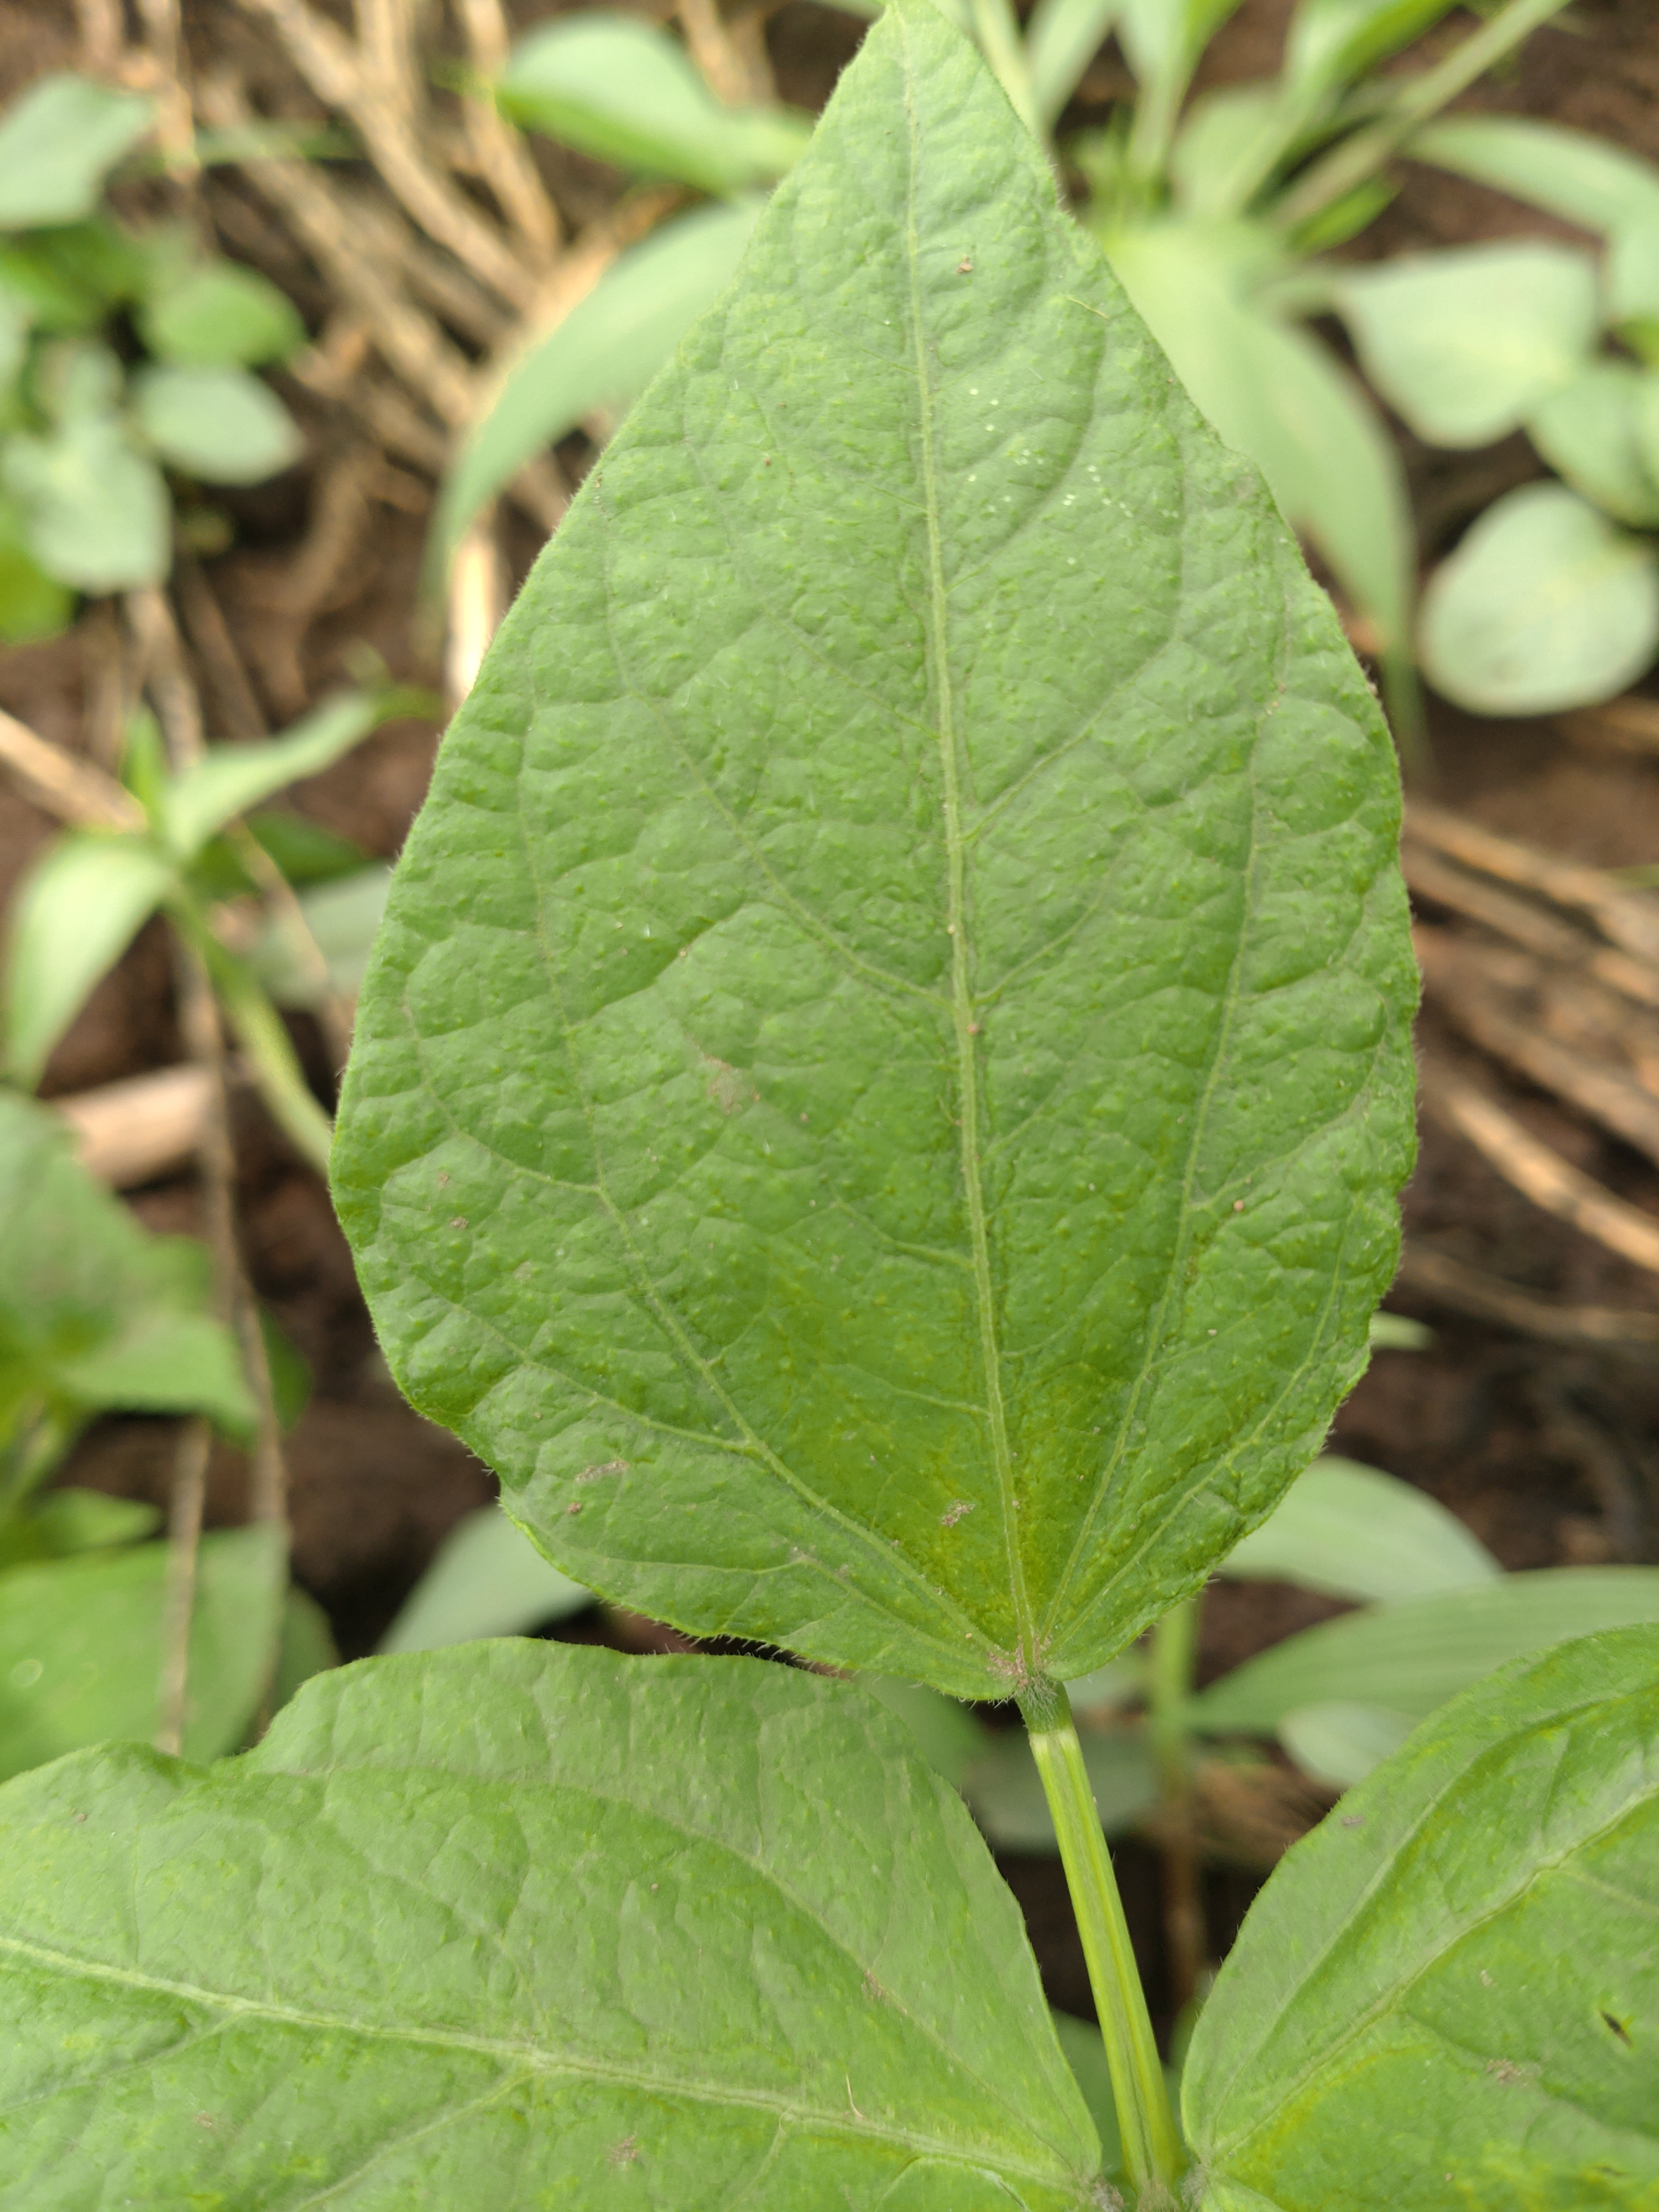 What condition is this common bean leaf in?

healthy
